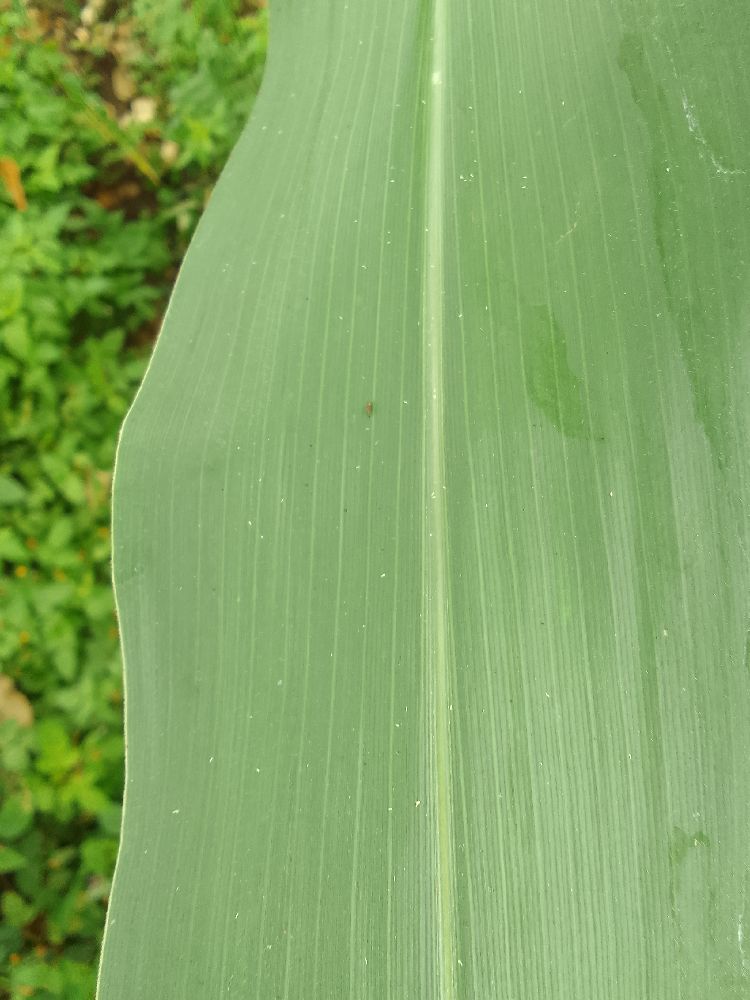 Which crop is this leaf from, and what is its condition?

maize, healthy
